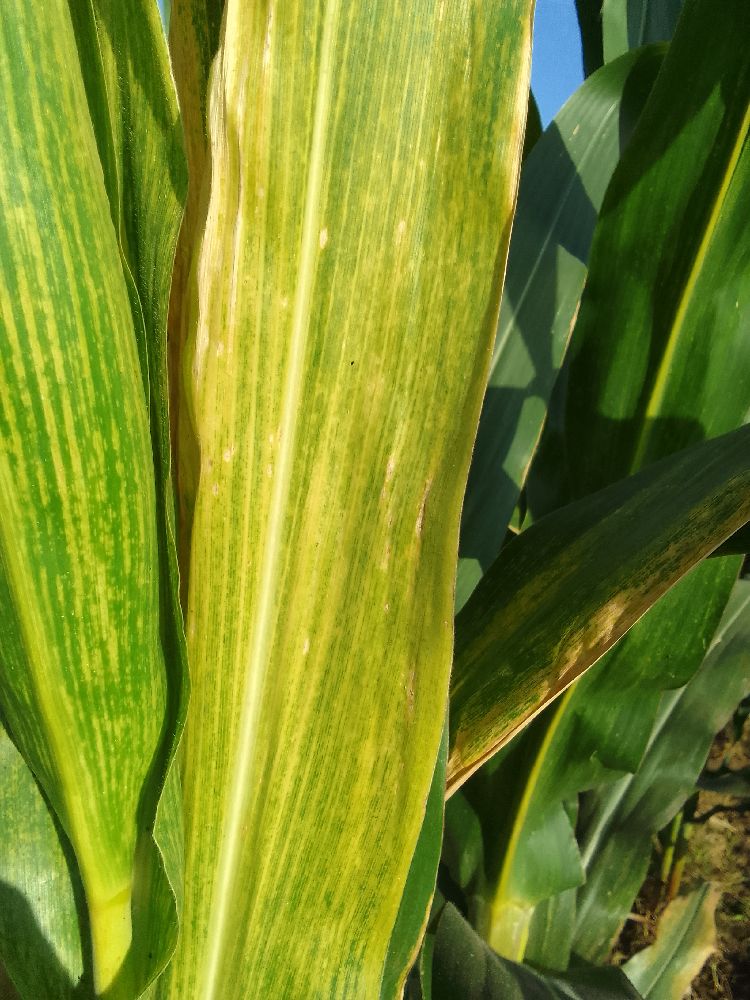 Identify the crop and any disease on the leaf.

maize, maize lethal necrosis
